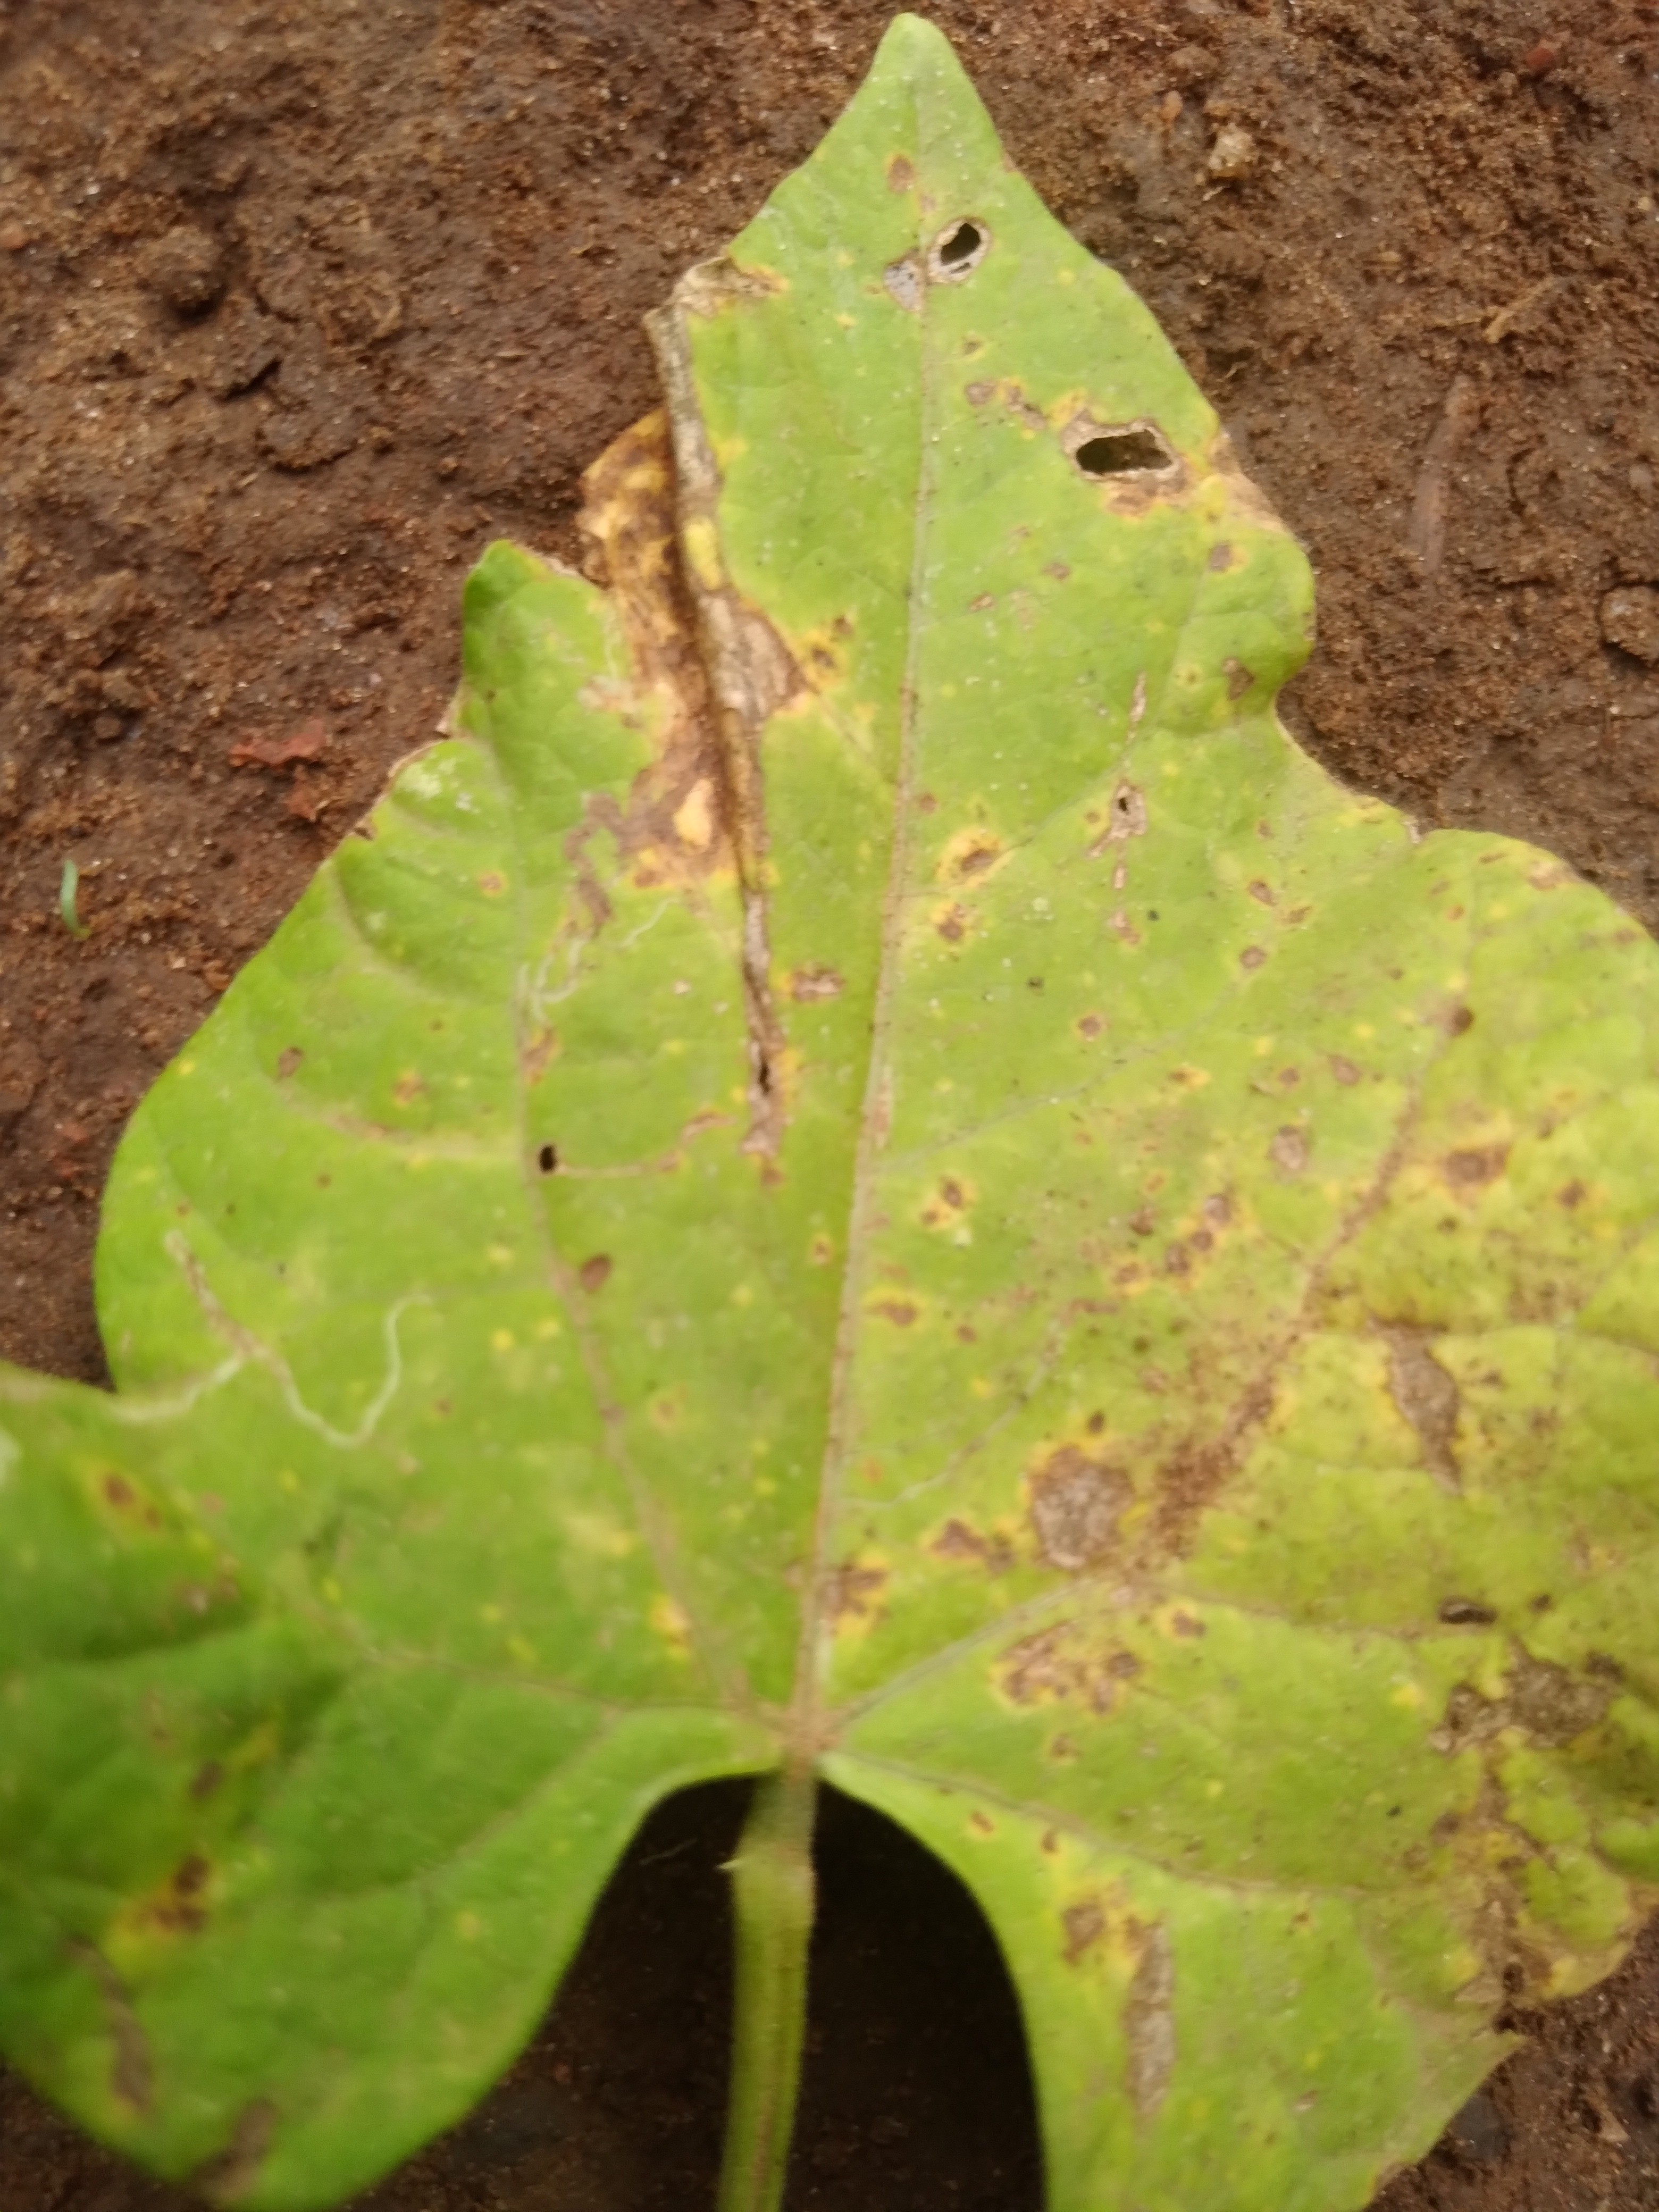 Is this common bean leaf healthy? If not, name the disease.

rust
